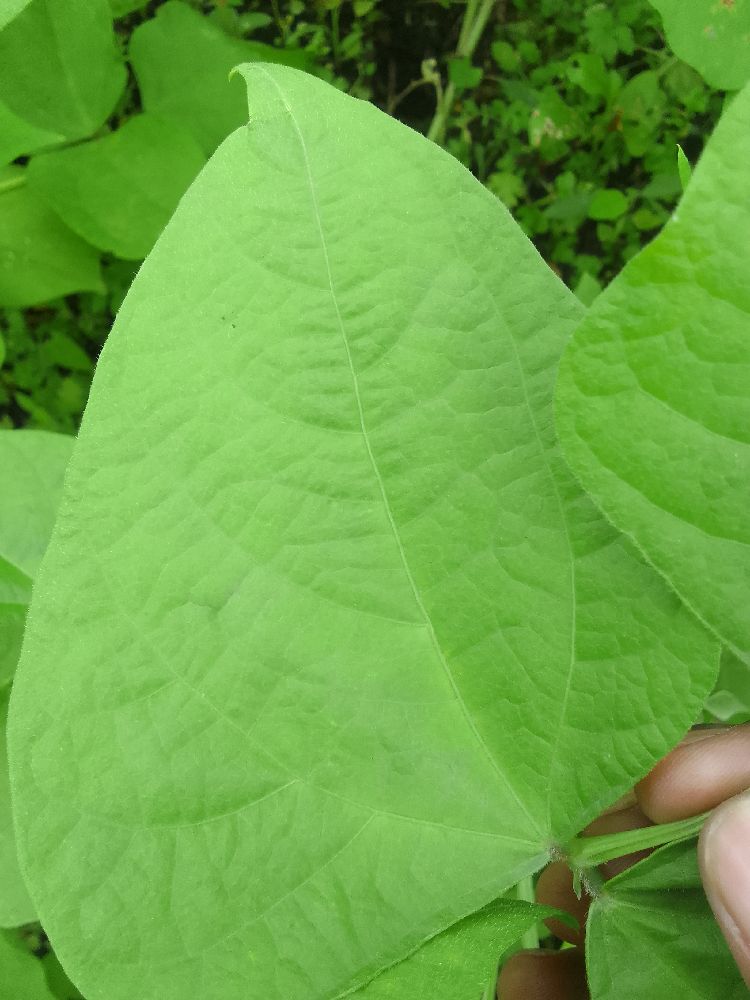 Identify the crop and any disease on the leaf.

common bean, healthy
